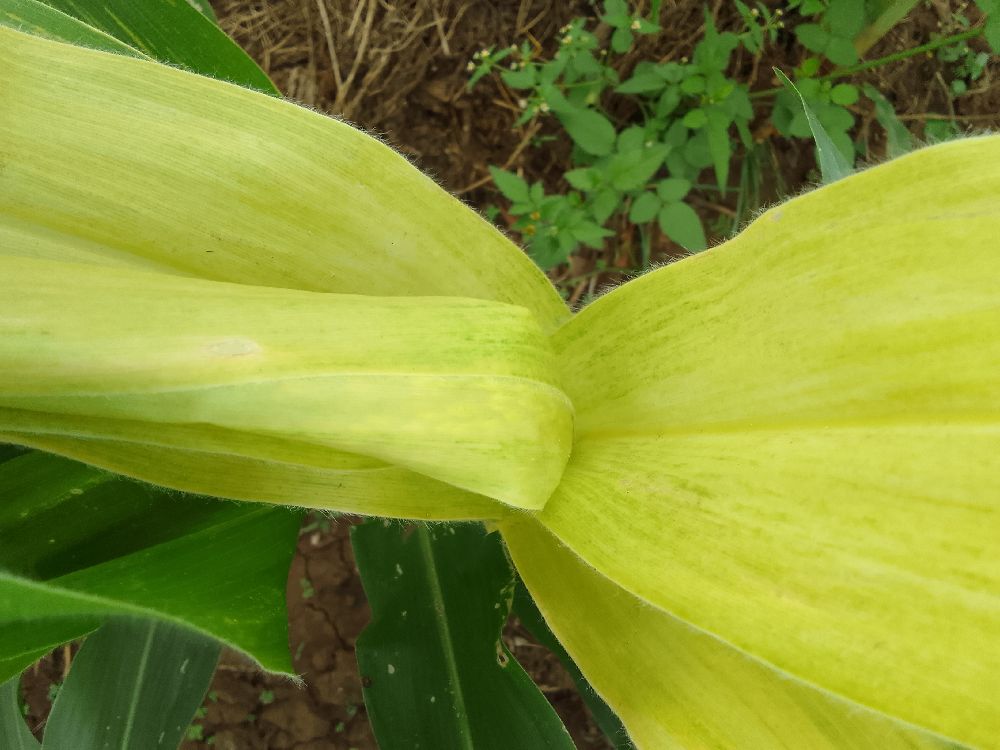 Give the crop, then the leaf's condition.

maize, maize lethal necrosis
